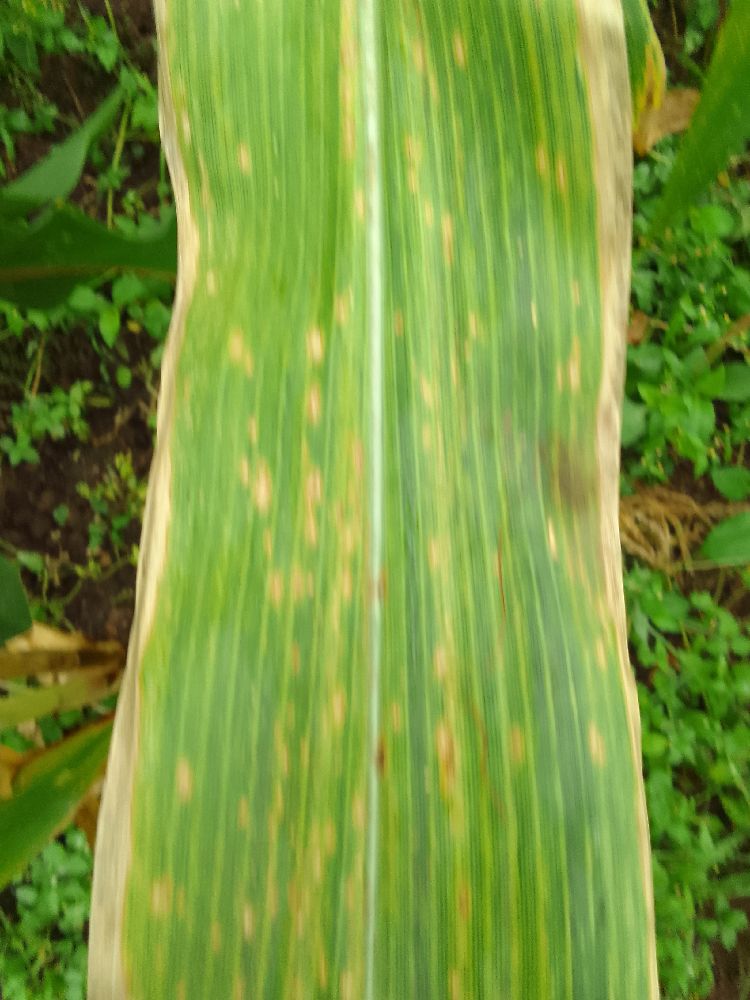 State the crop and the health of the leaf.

maize, maize lethal necrosis
